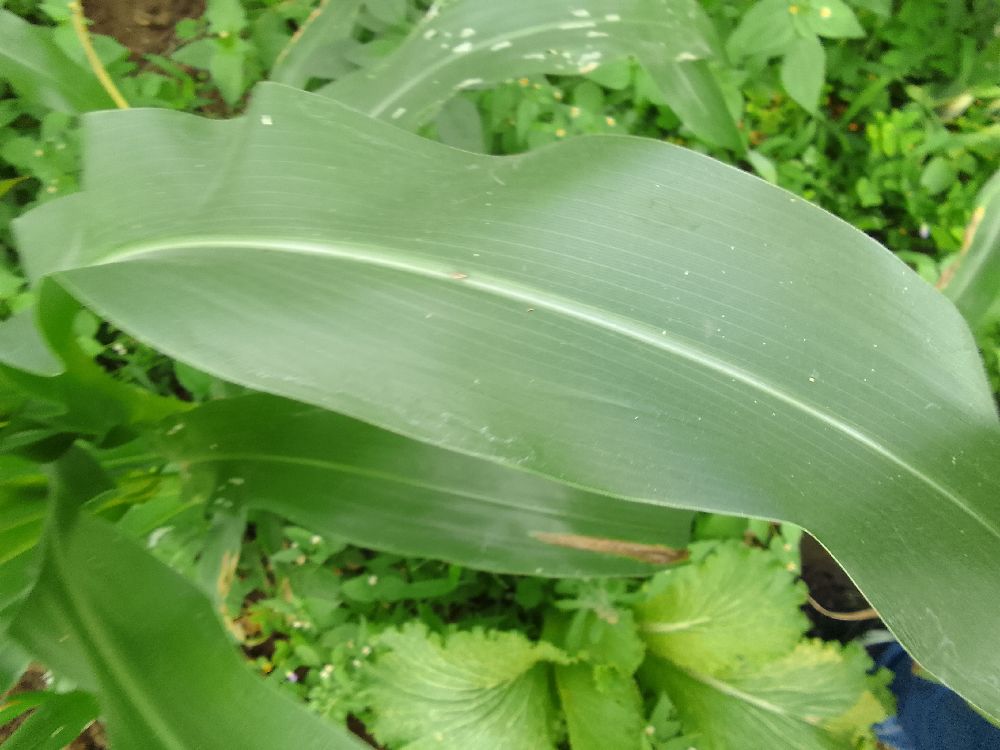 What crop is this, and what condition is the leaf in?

maize, healthy
